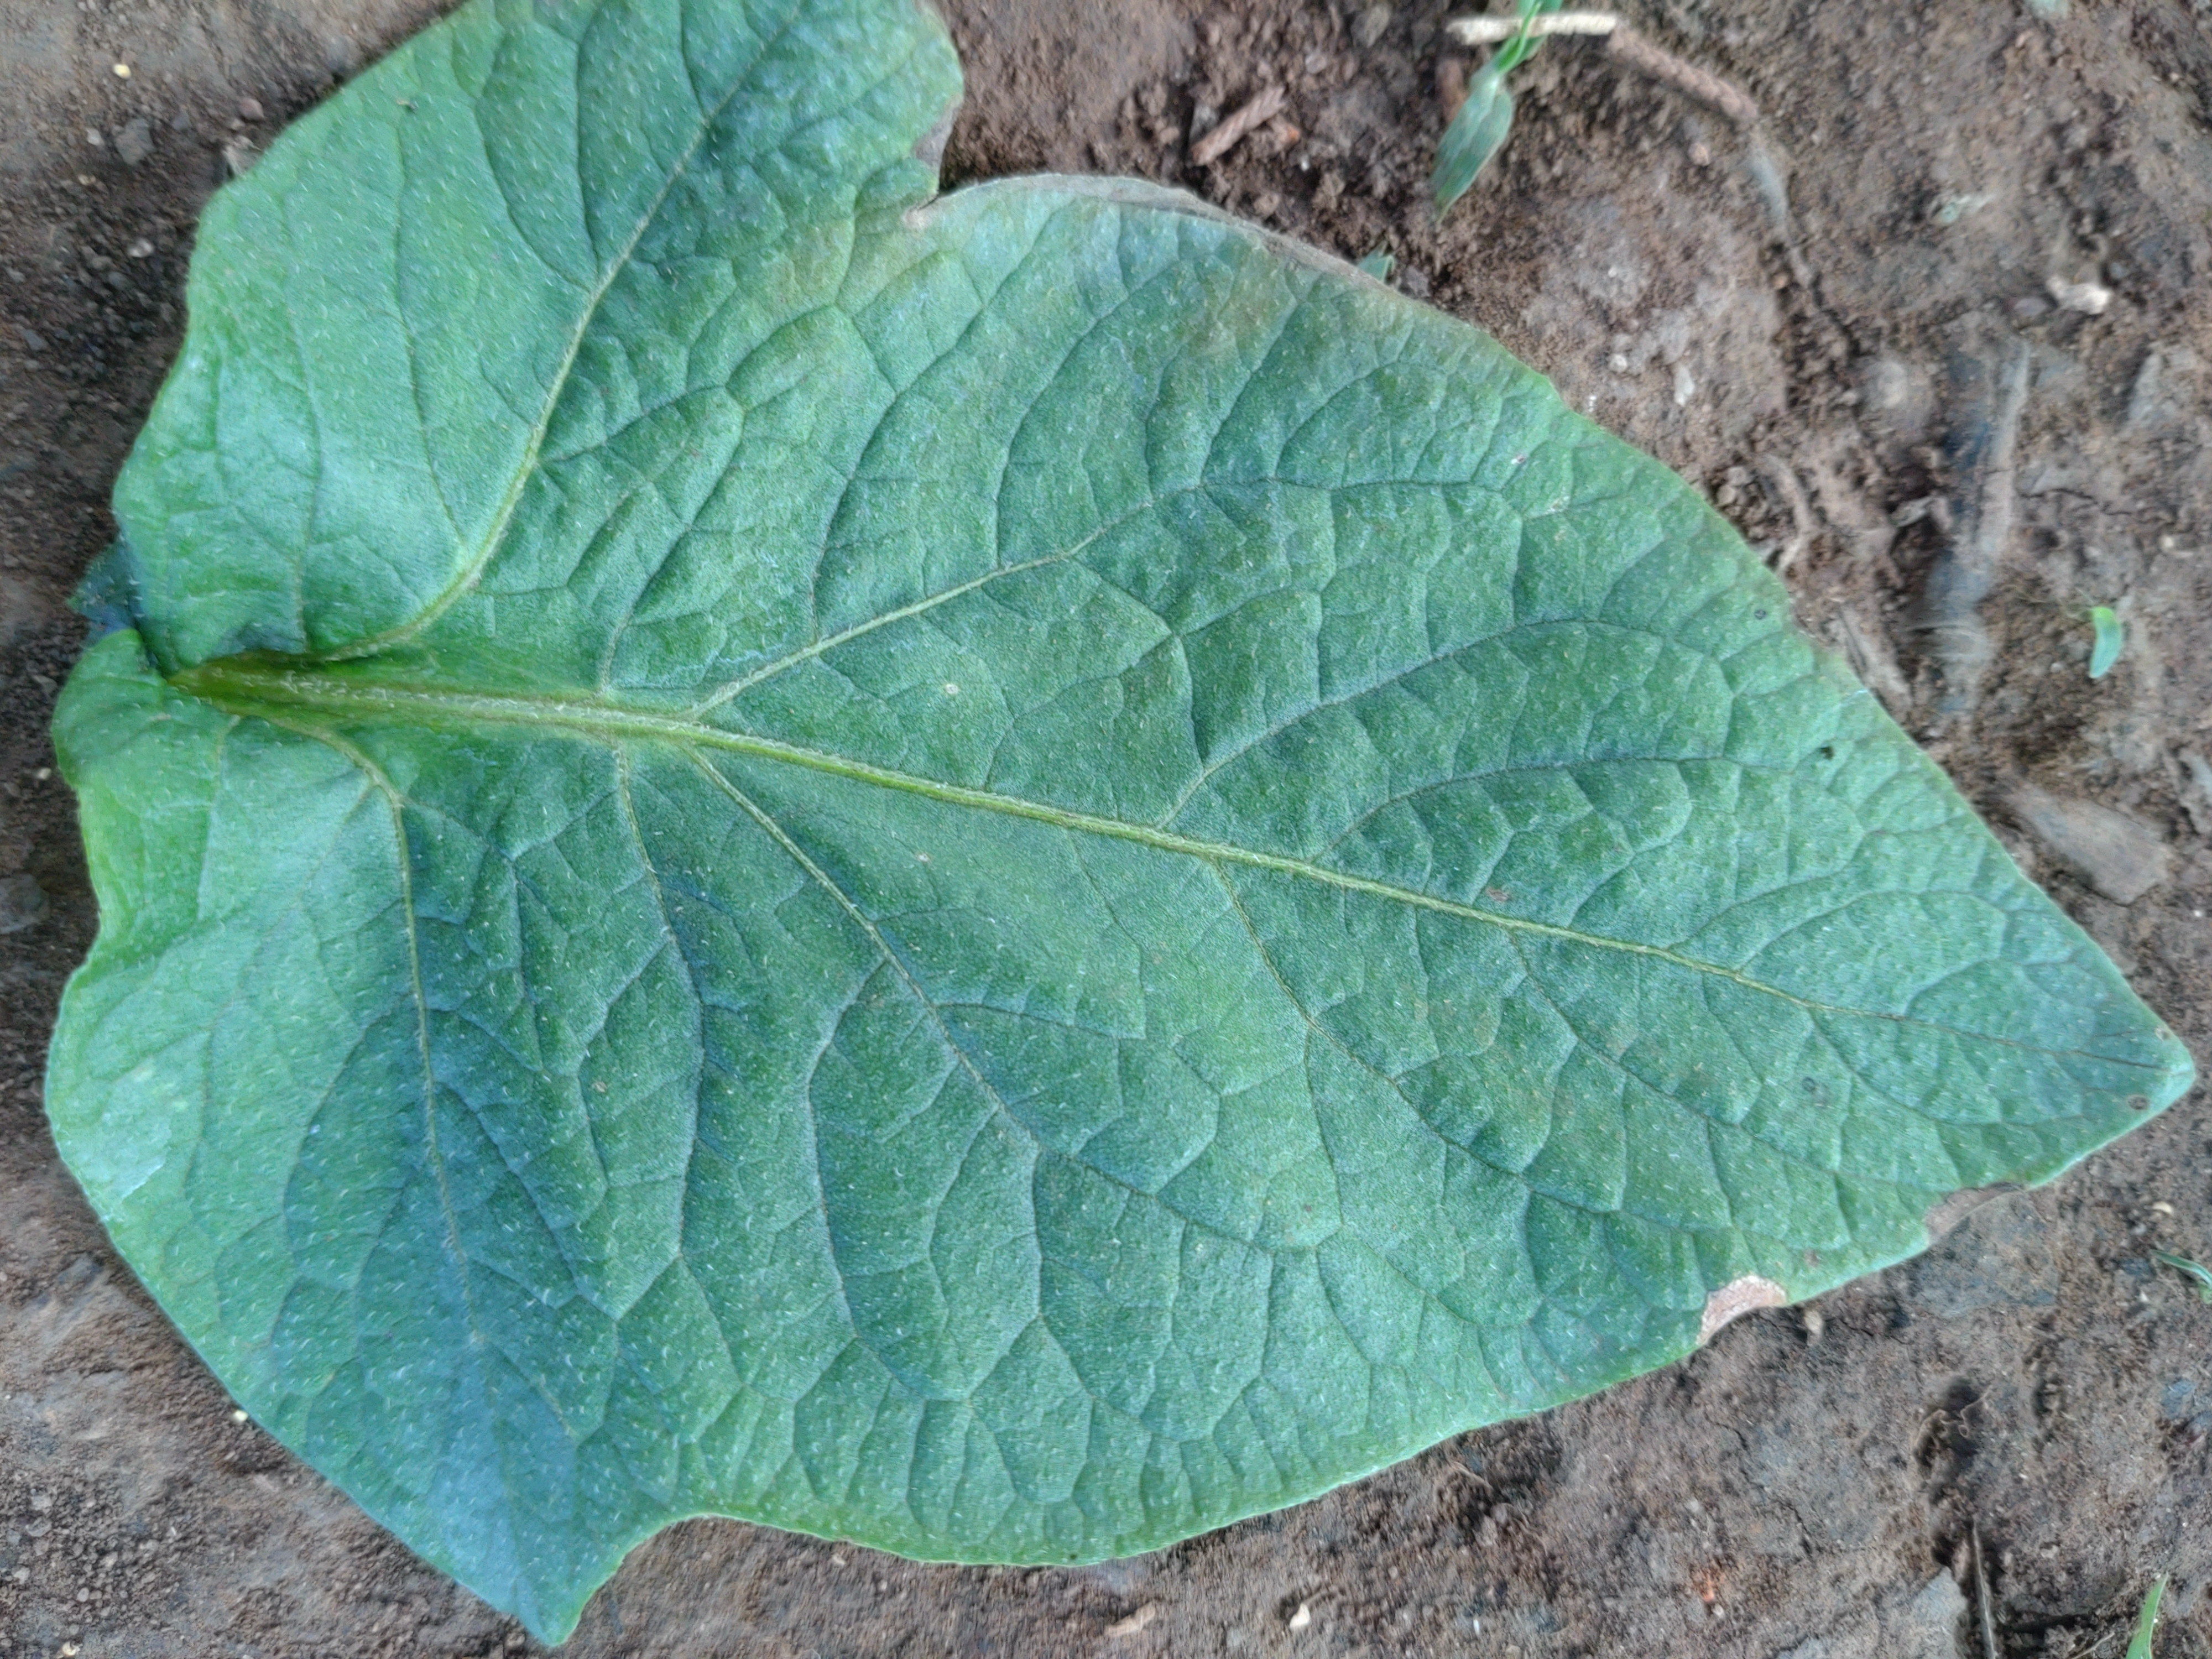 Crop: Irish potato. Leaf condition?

early blight
